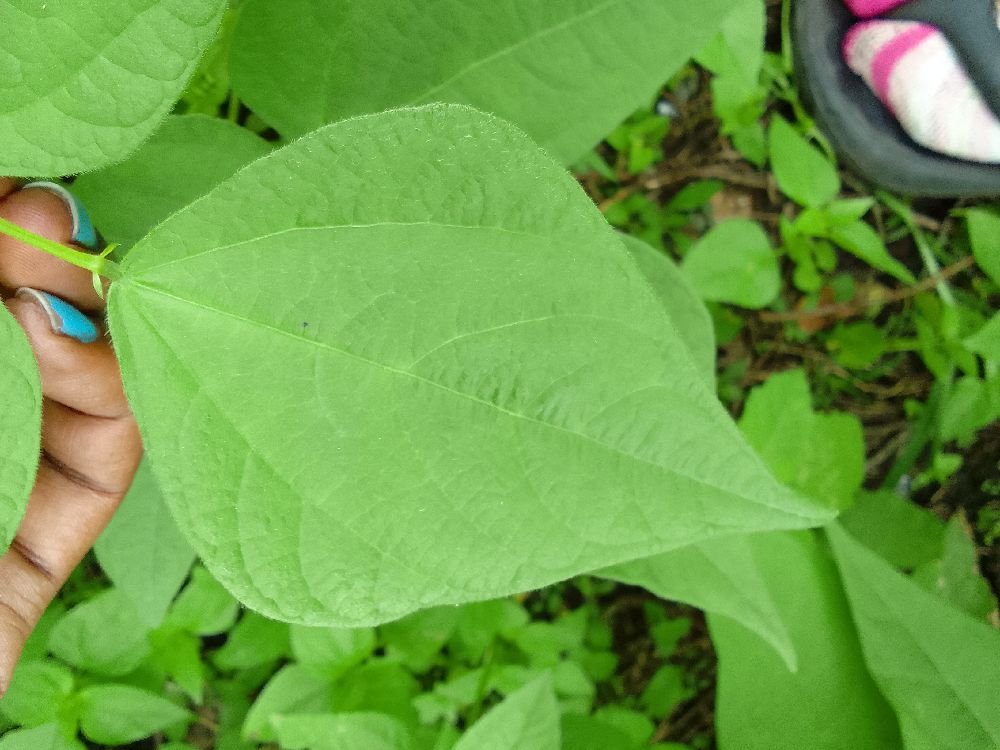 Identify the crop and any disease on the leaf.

common bean, healthy
